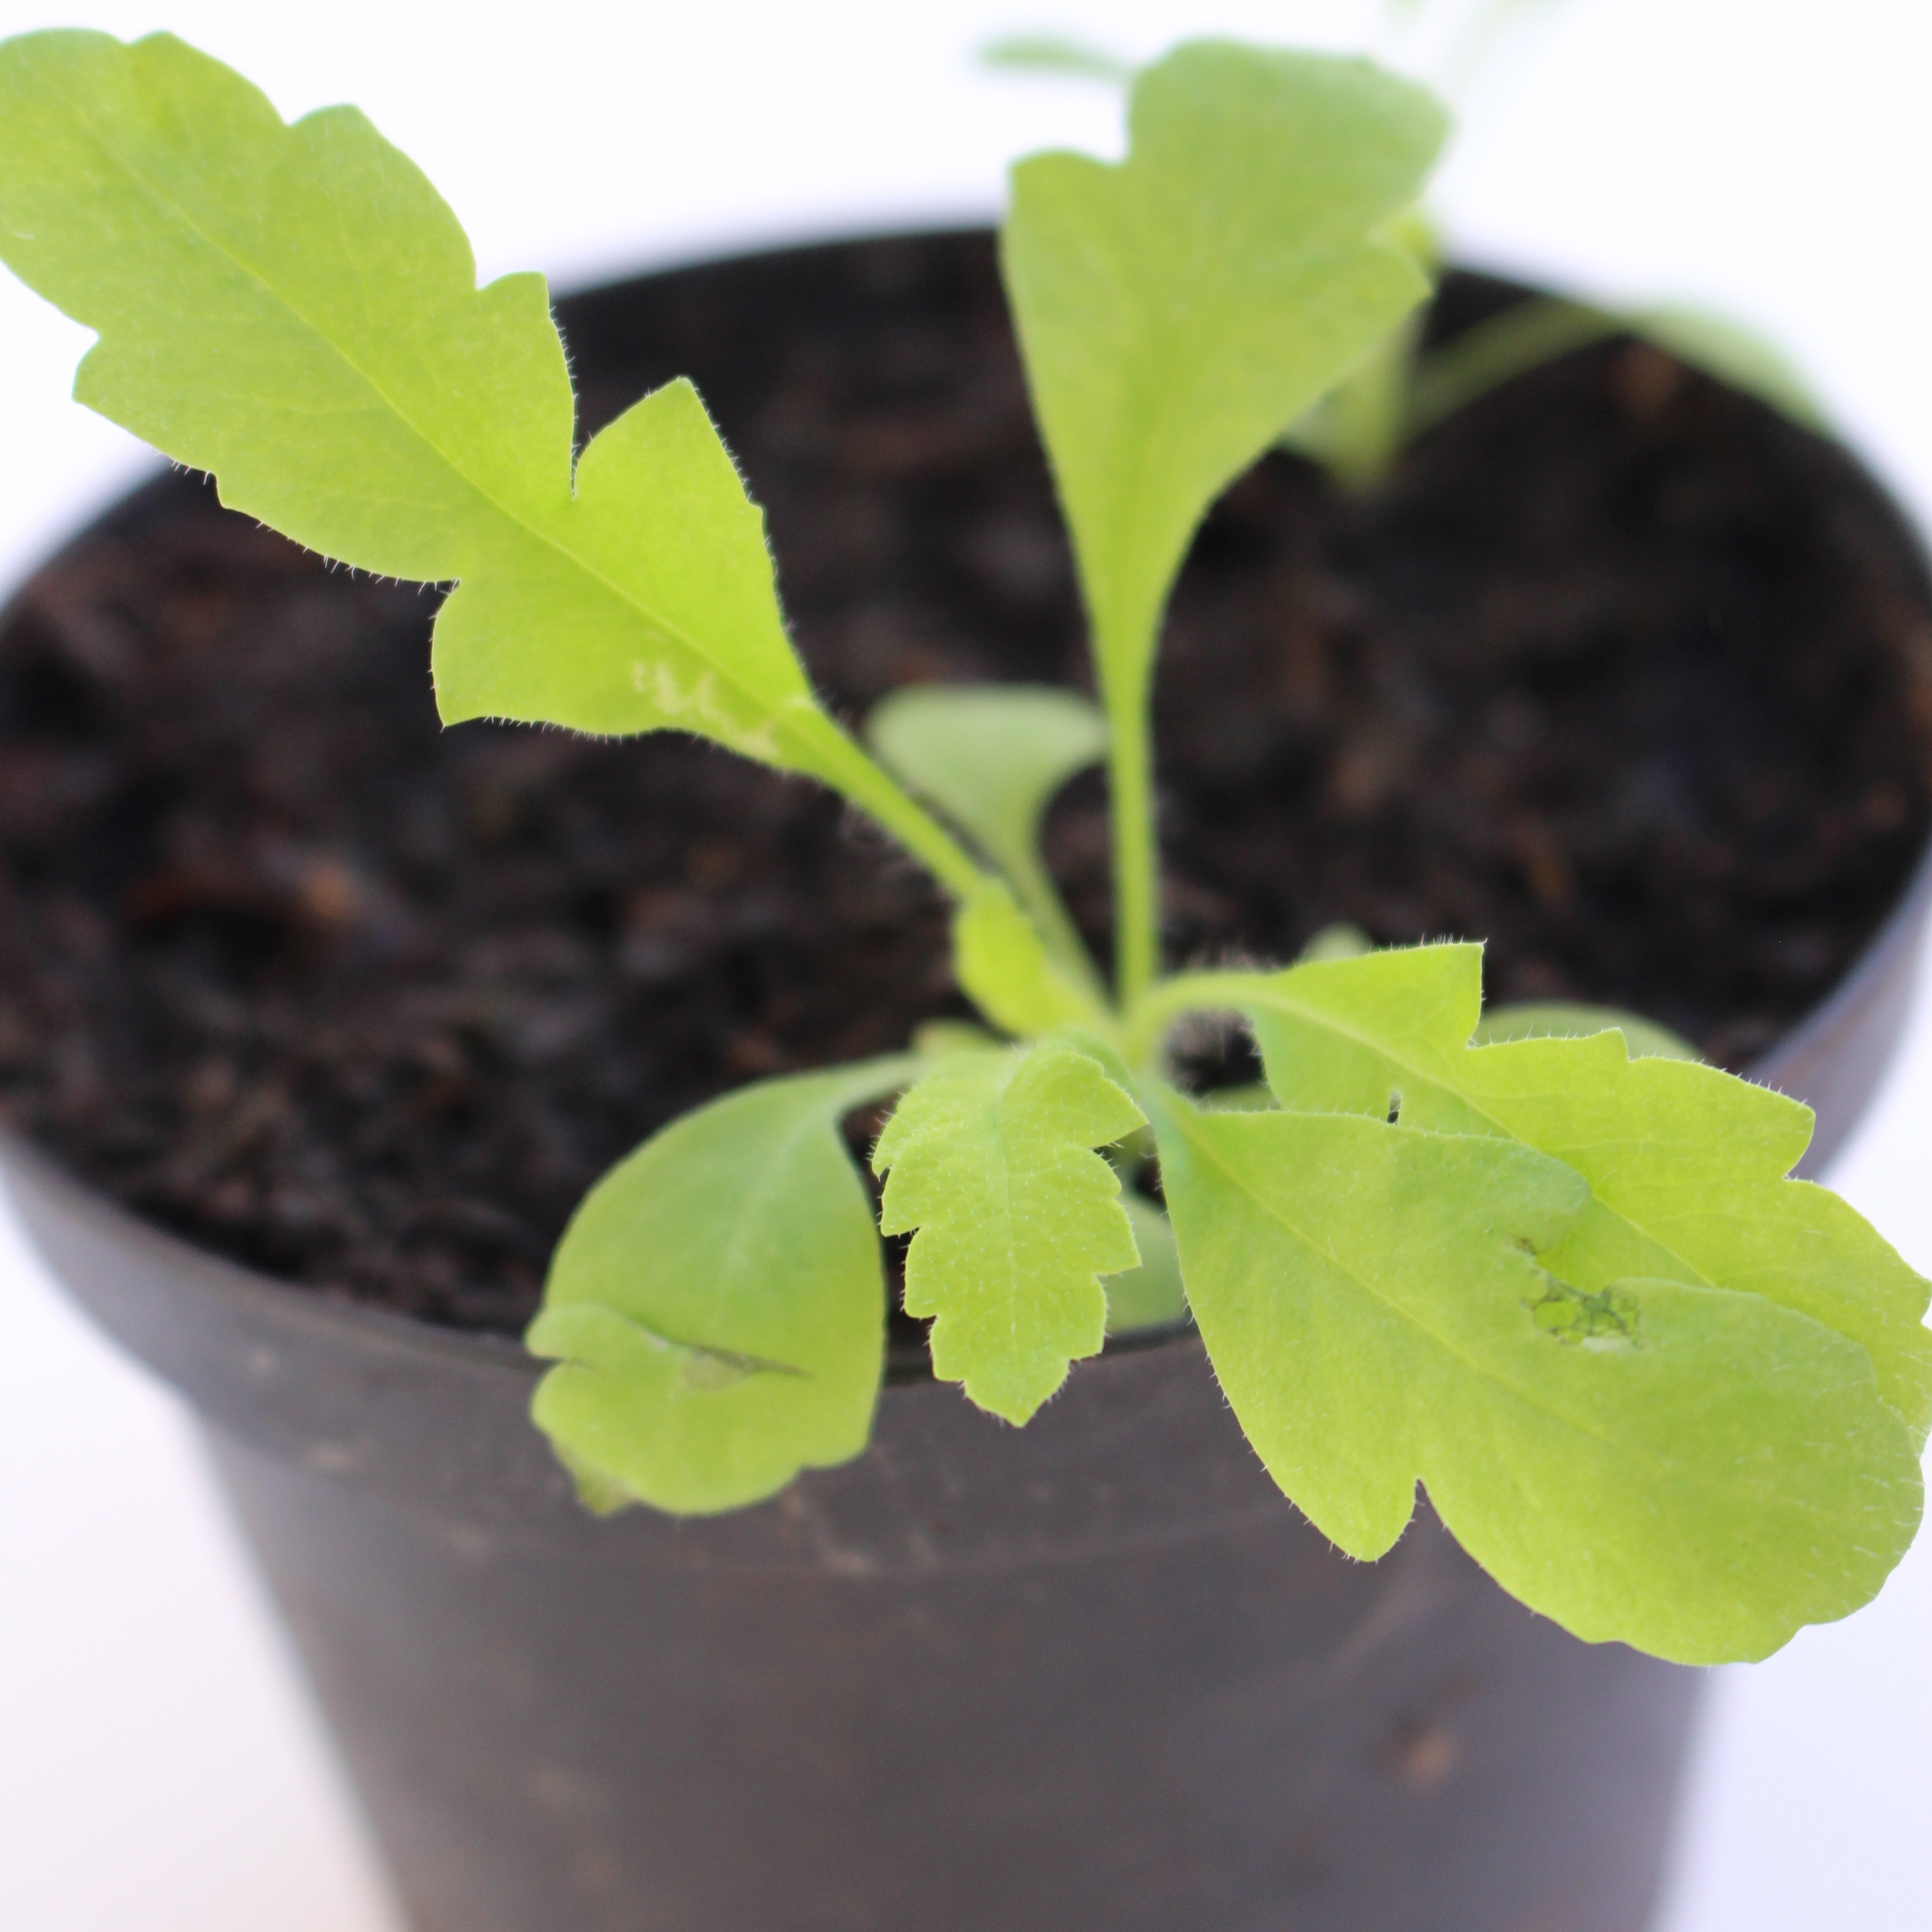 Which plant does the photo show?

Papaver rhoeas
